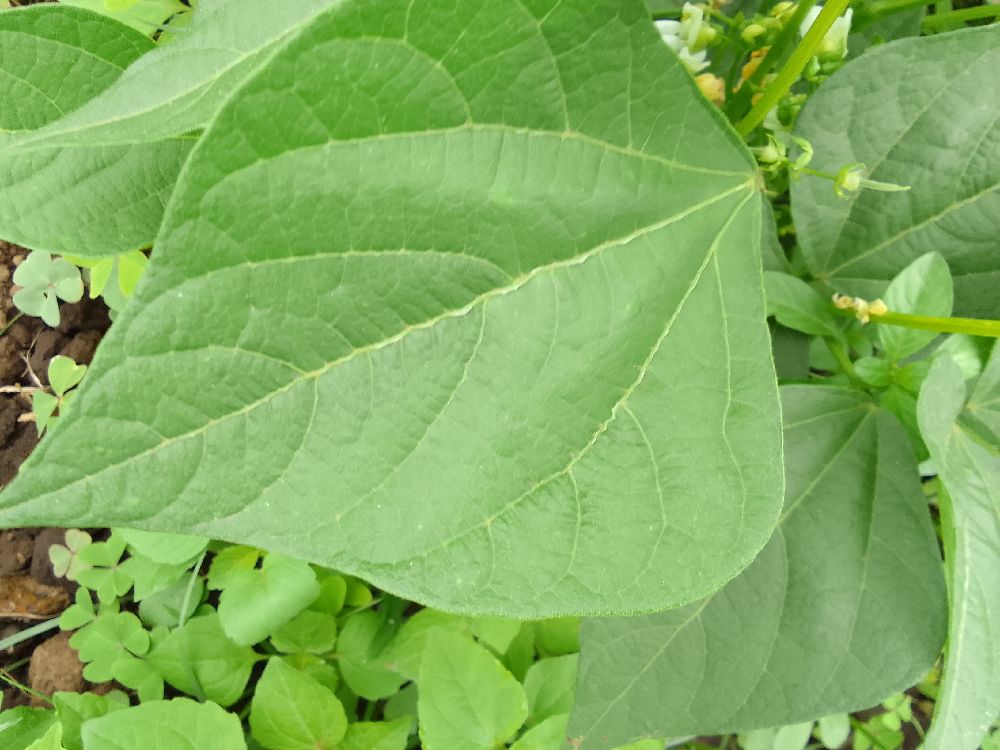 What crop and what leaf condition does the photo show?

common bean, healthy
